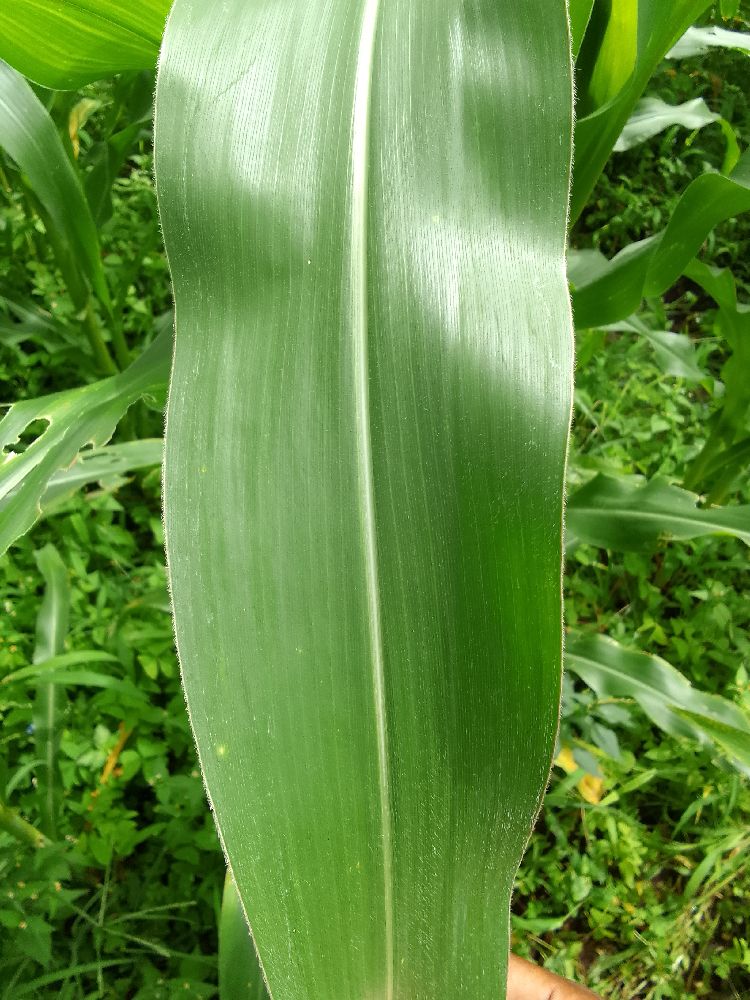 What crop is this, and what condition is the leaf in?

maize, healthy
